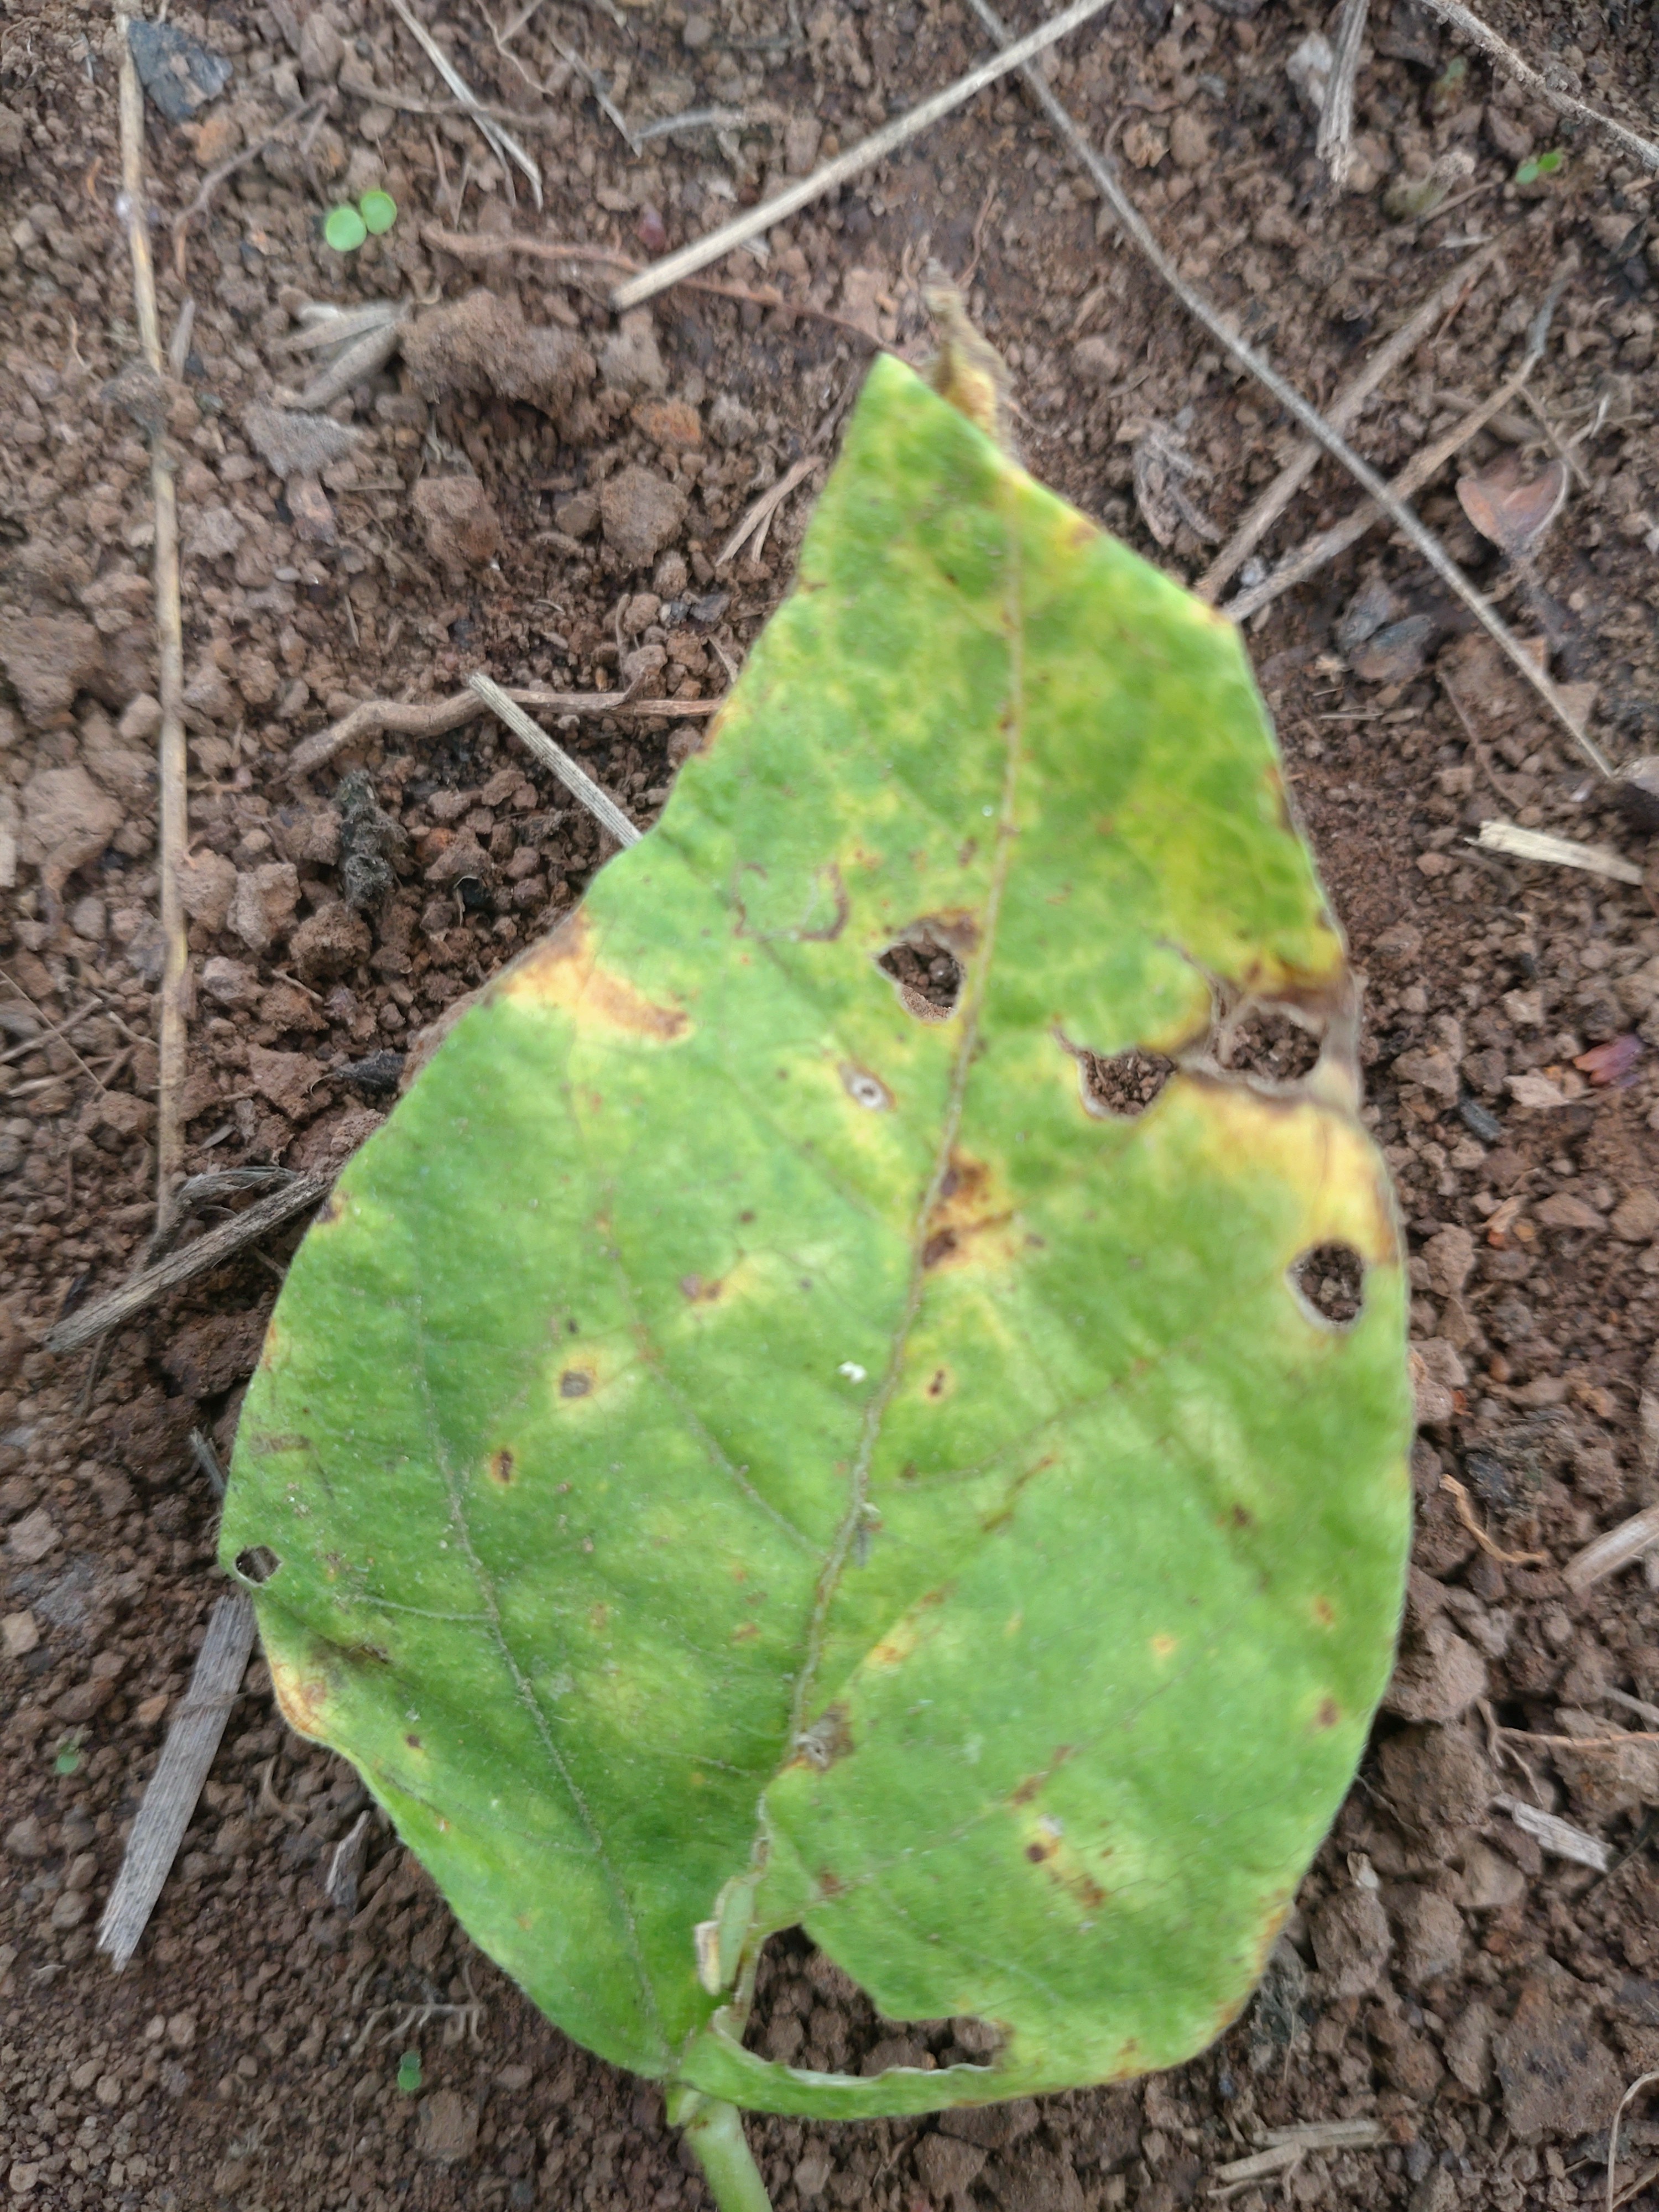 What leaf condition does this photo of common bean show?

rust
